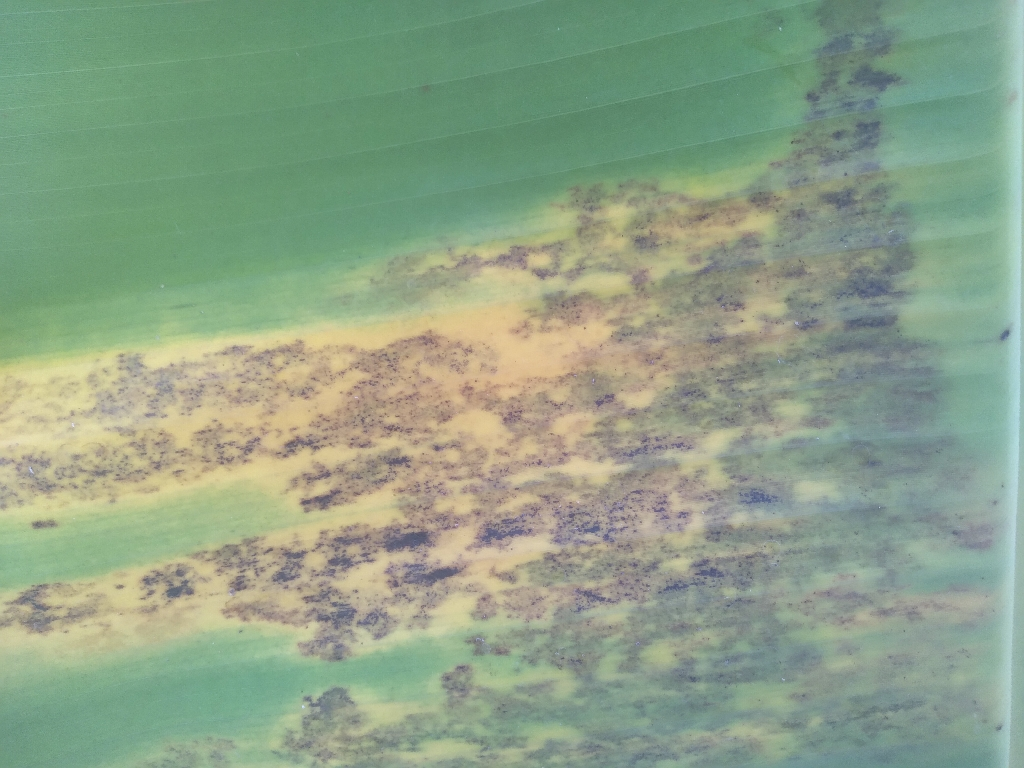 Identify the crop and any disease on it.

banana, black sigatoka
